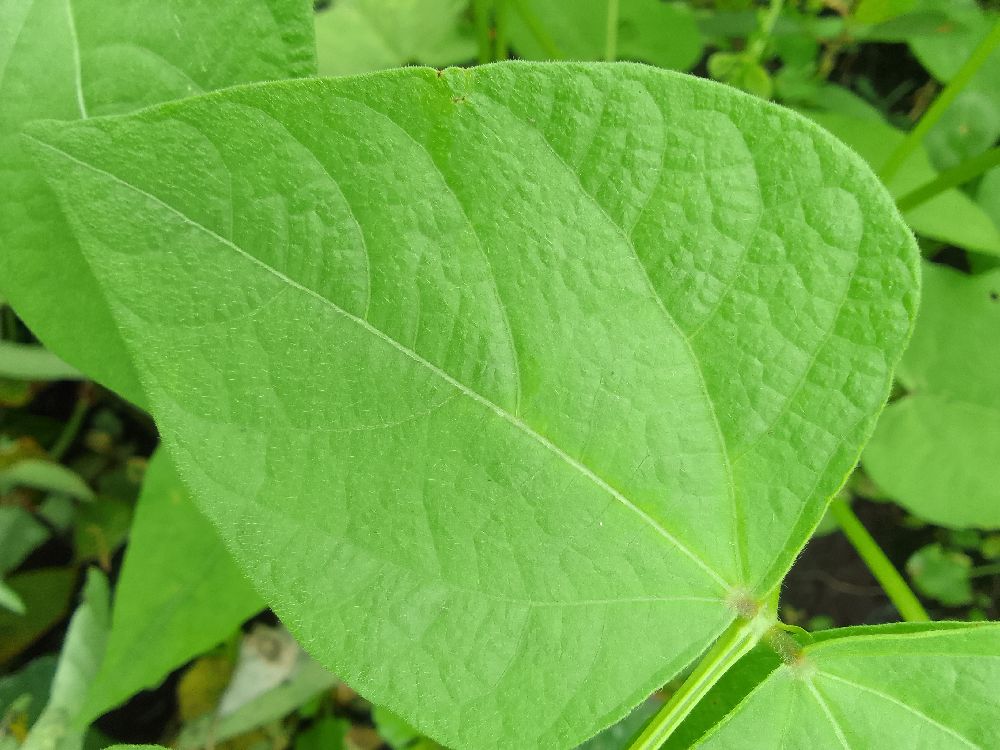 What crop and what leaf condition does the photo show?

common bean, healthy
